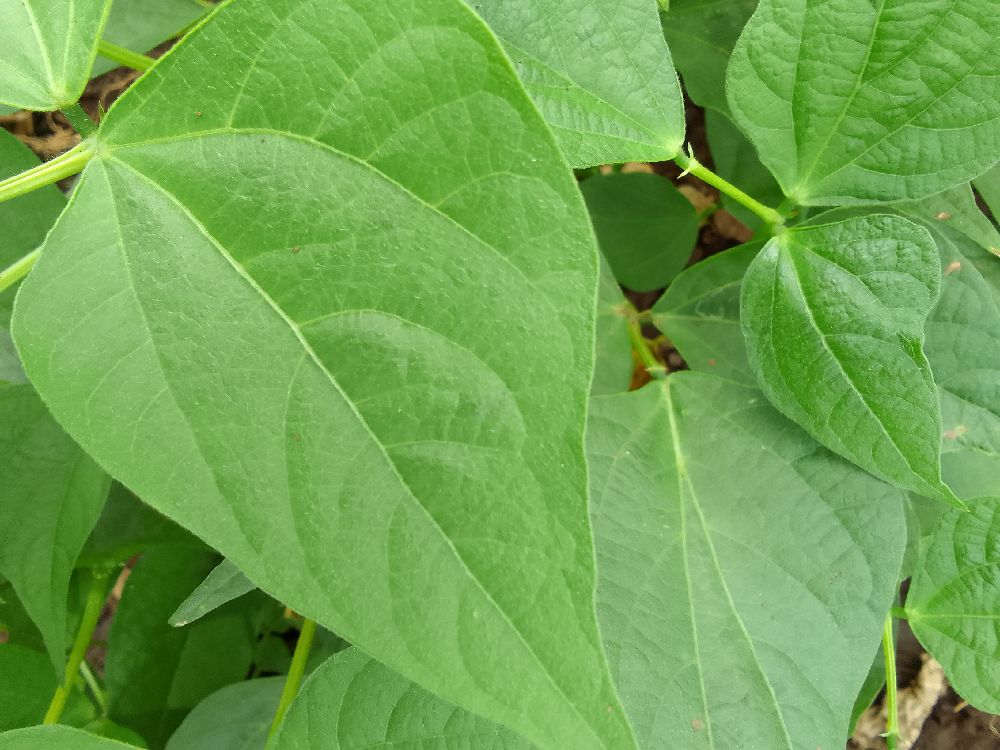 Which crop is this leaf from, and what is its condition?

common bean, healthy
